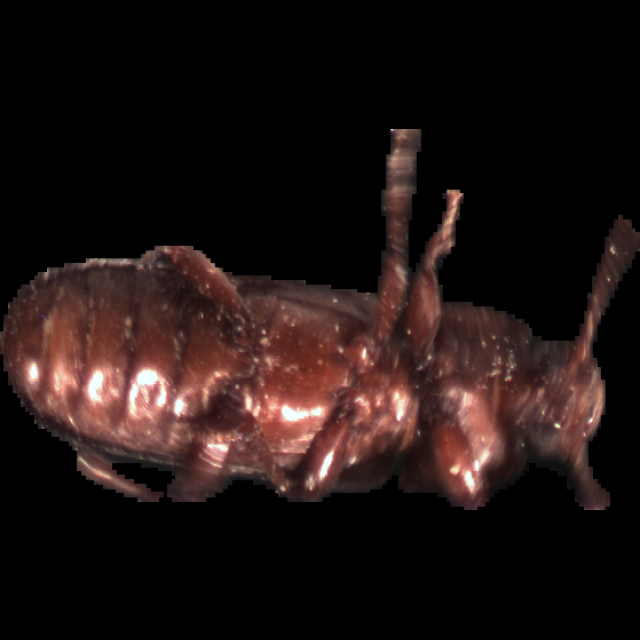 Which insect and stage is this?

mealworm beetle
